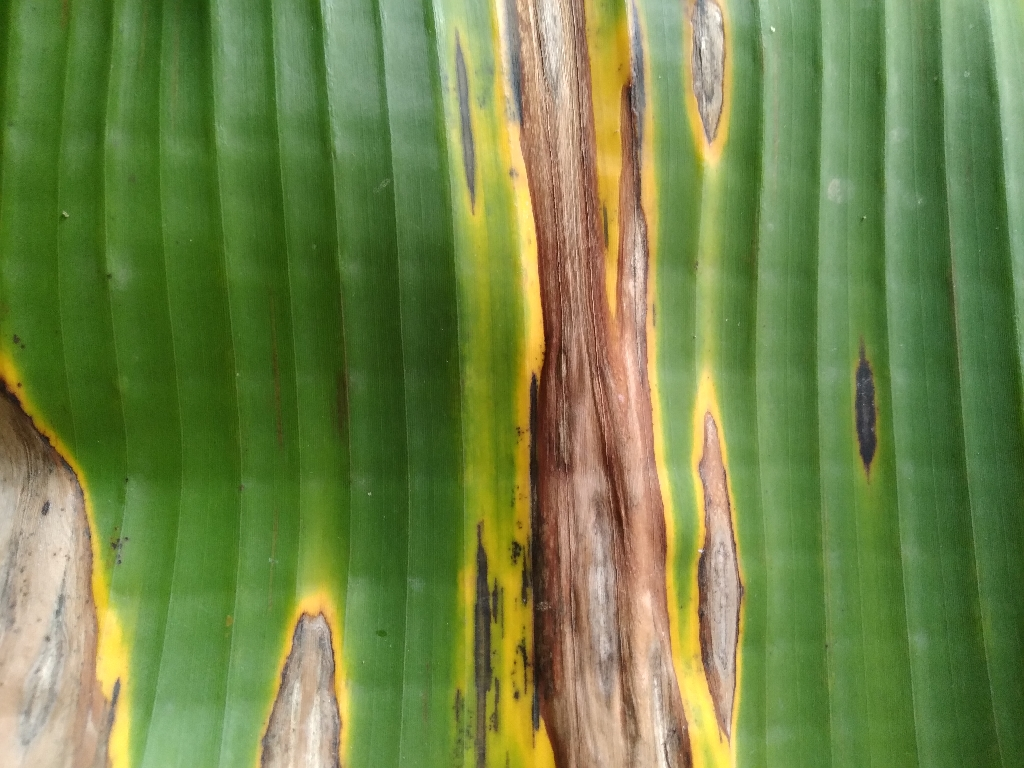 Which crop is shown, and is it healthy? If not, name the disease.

banana, black sigatoka
